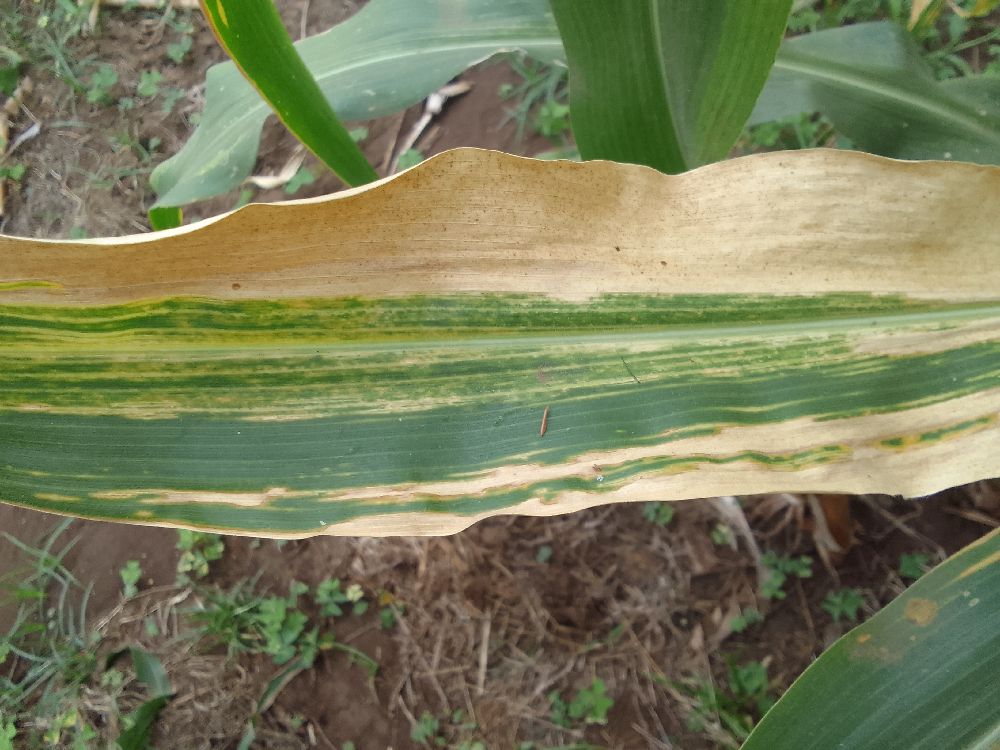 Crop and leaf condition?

maize, maize lethal necrosis
